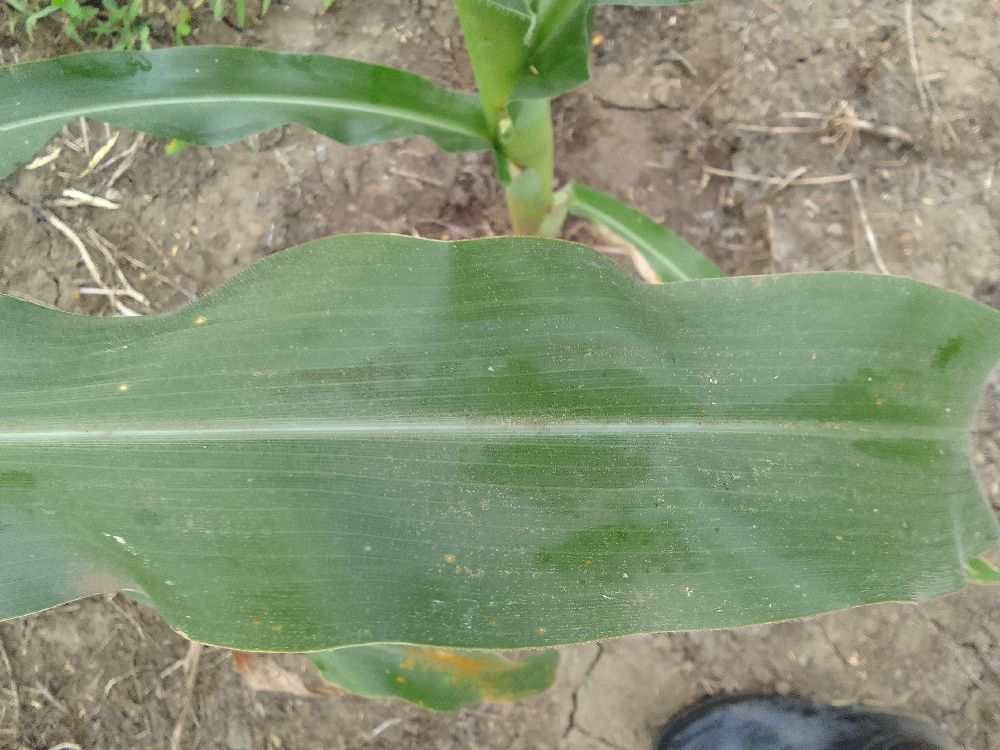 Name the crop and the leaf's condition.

maize, healthy
